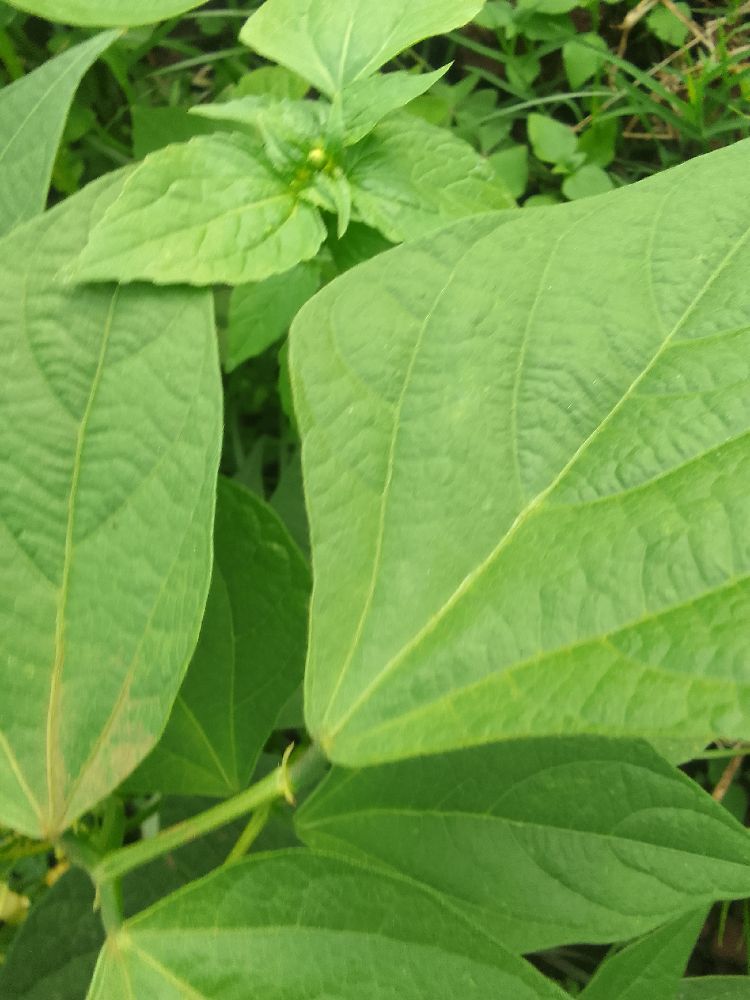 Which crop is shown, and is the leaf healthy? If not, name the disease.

common bean, healthy
